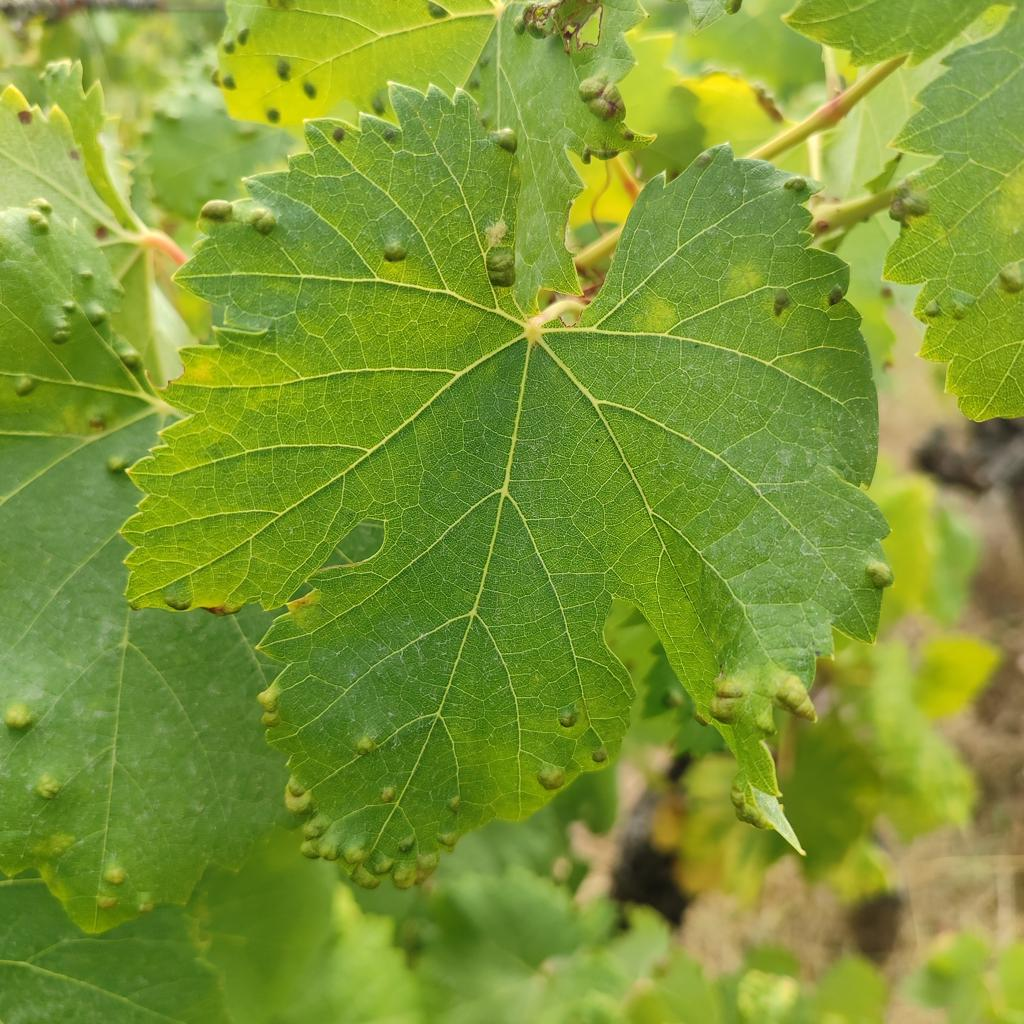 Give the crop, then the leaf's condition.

grapevine, erineum mite
